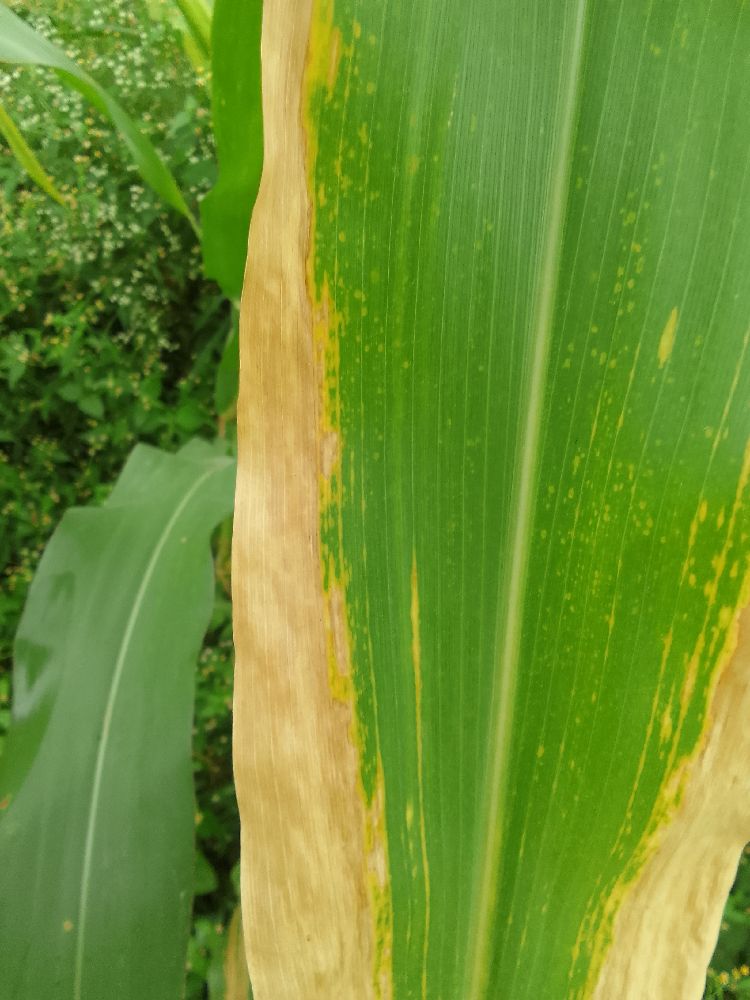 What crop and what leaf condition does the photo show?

maize, maize lethal necrosis
